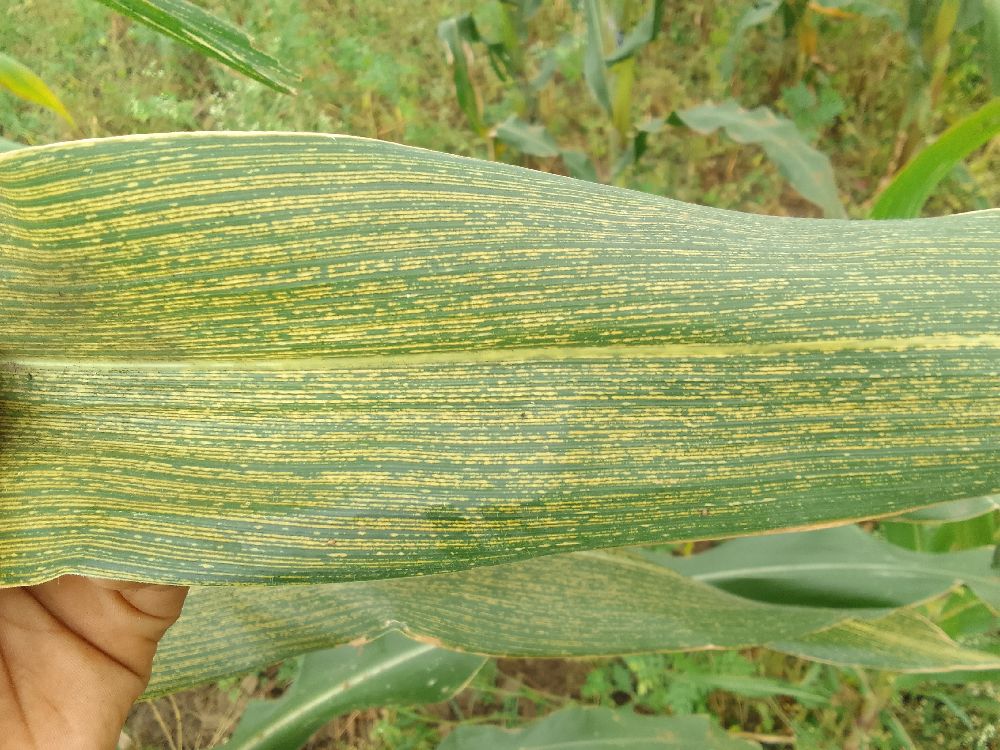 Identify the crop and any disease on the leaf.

maize, maize streak virus
